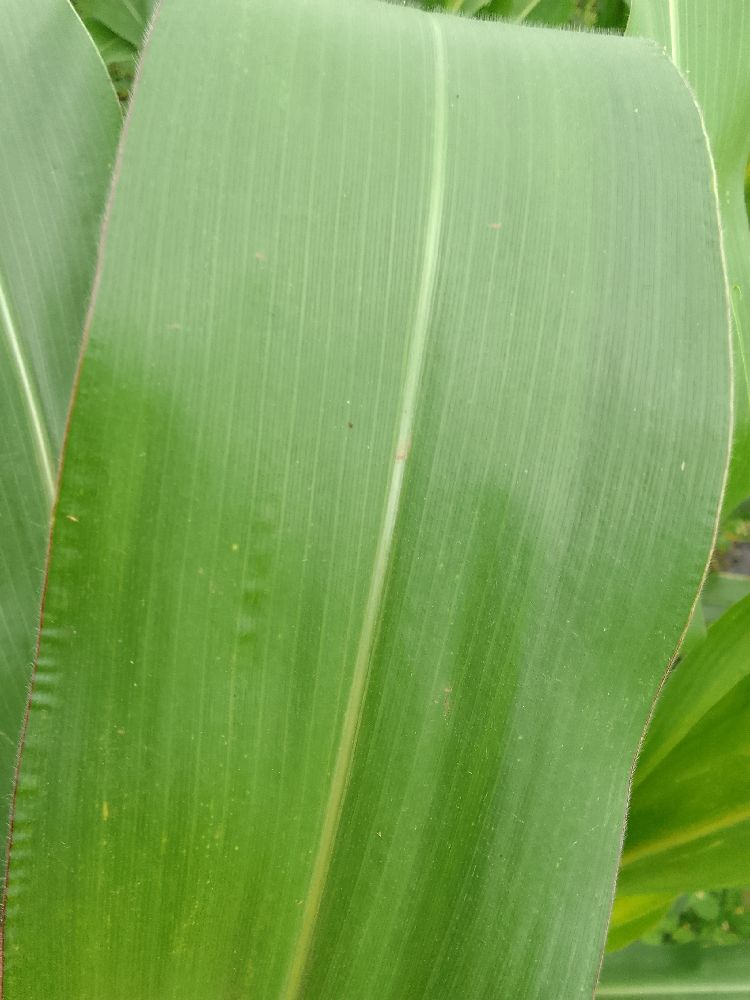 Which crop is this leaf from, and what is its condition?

maize, healthy
